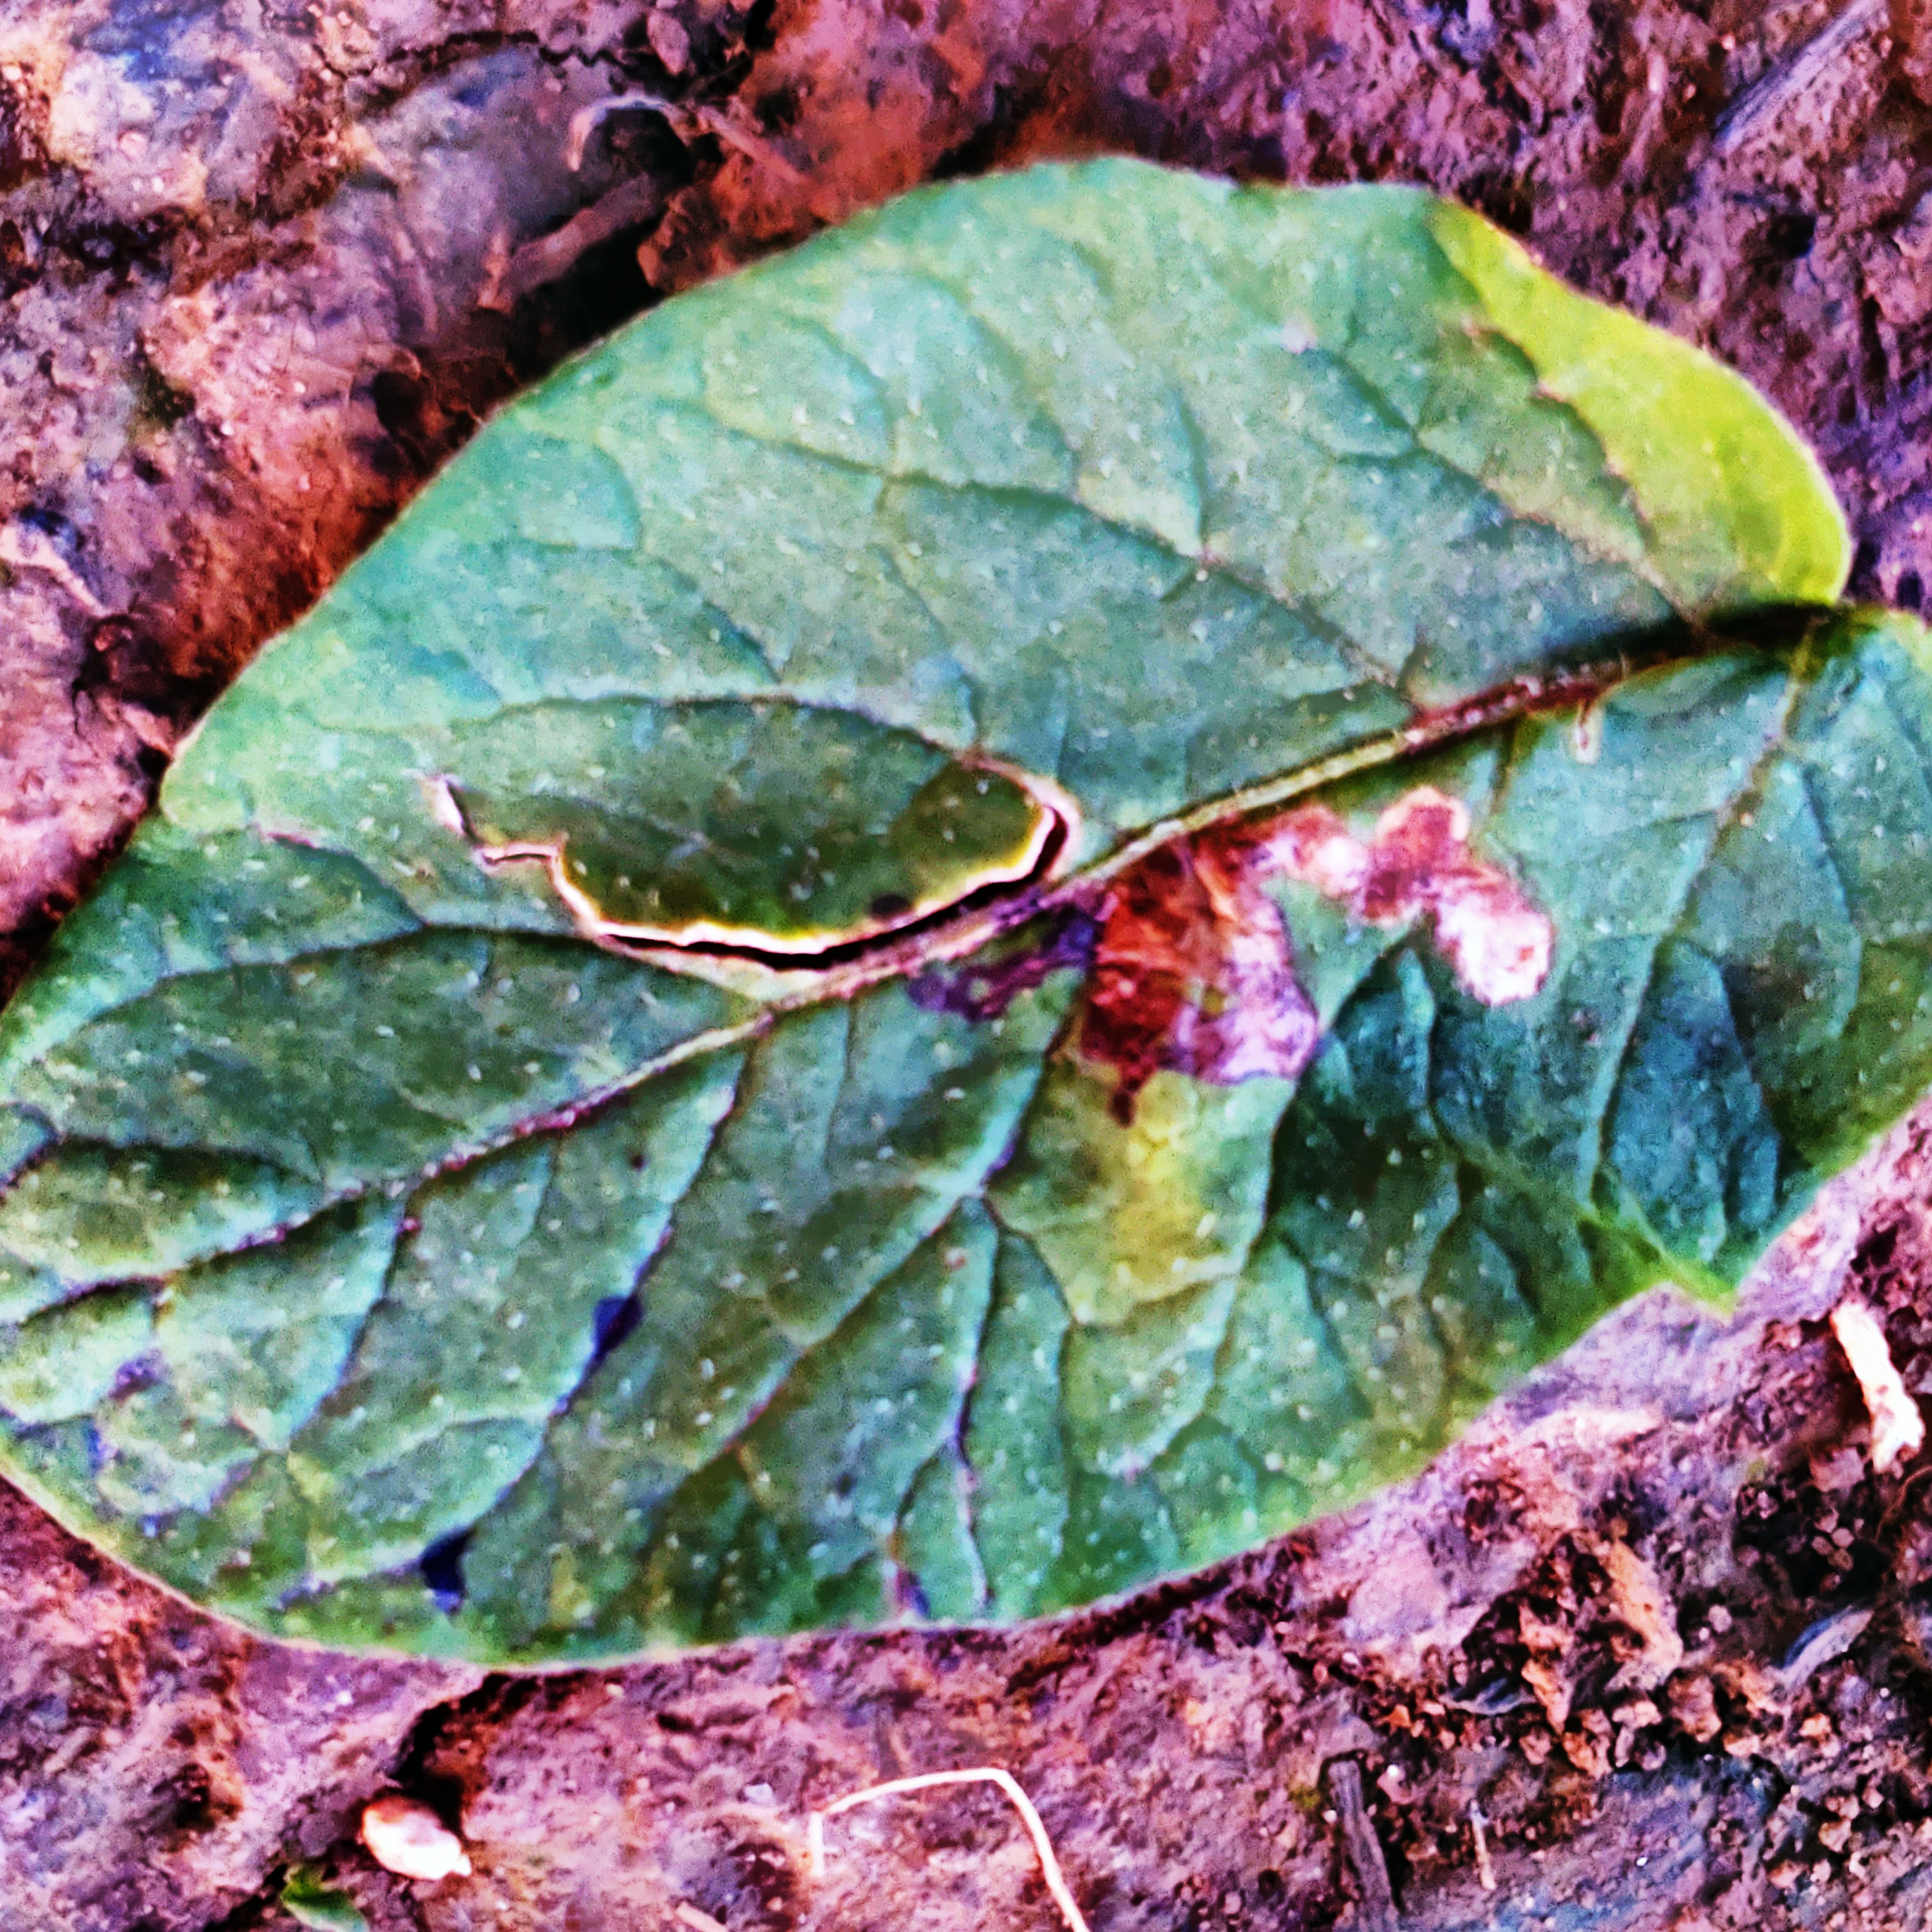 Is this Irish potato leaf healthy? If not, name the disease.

late blight
